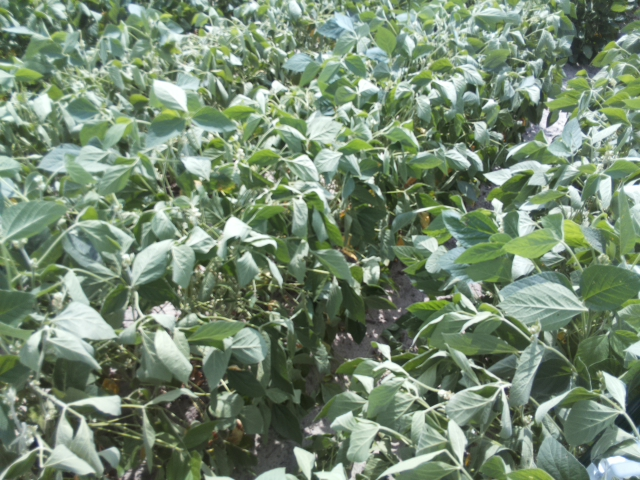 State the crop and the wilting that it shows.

soybean, moderate turgor loss in upper canopy
